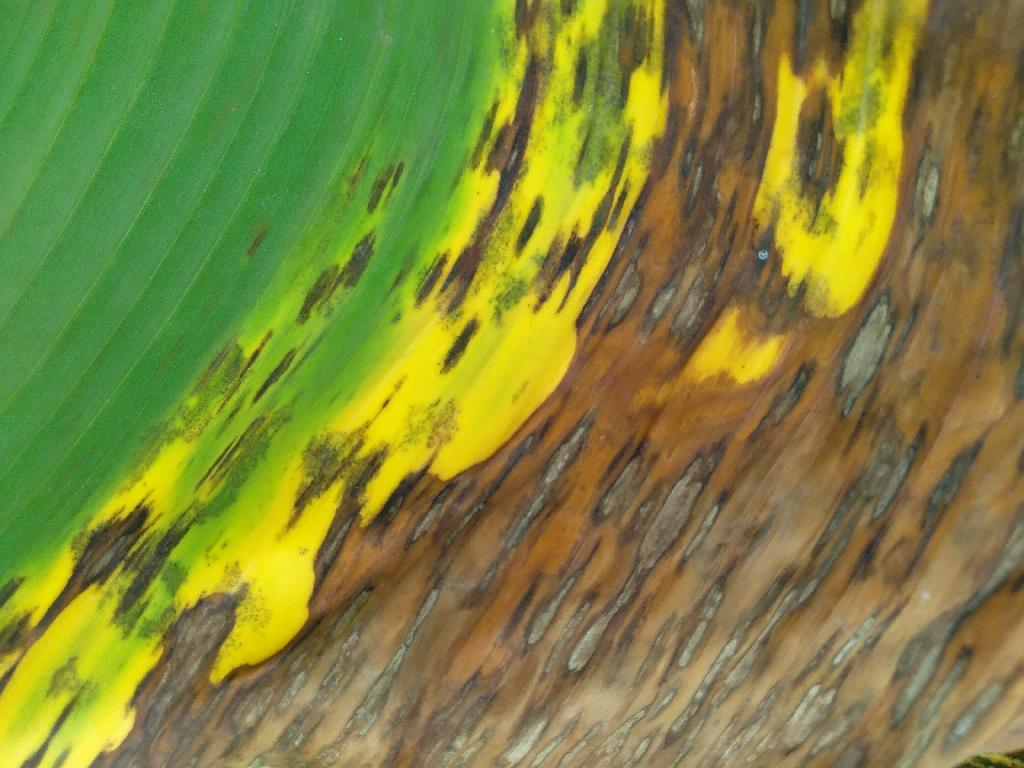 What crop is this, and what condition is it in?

banana, black sigatoka
